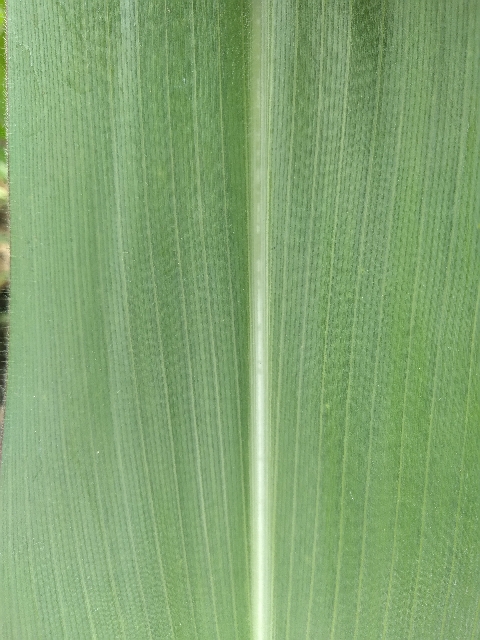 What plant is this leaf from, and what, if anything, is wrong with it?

maize, healthy
